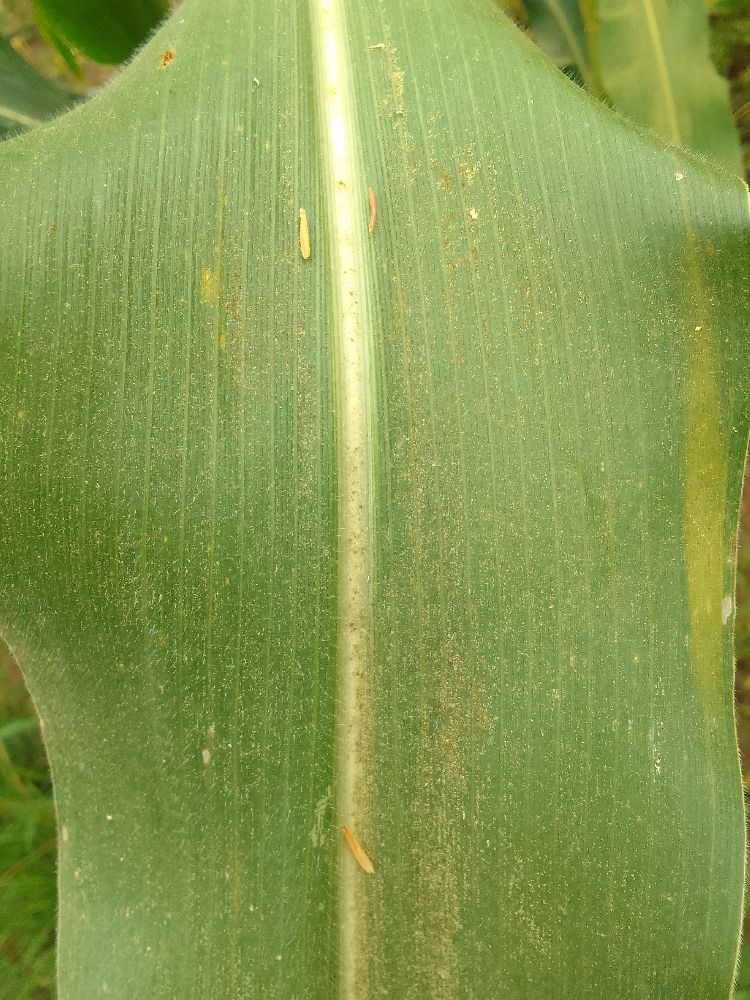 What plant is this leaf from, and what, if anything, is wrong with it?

maize, healthy
